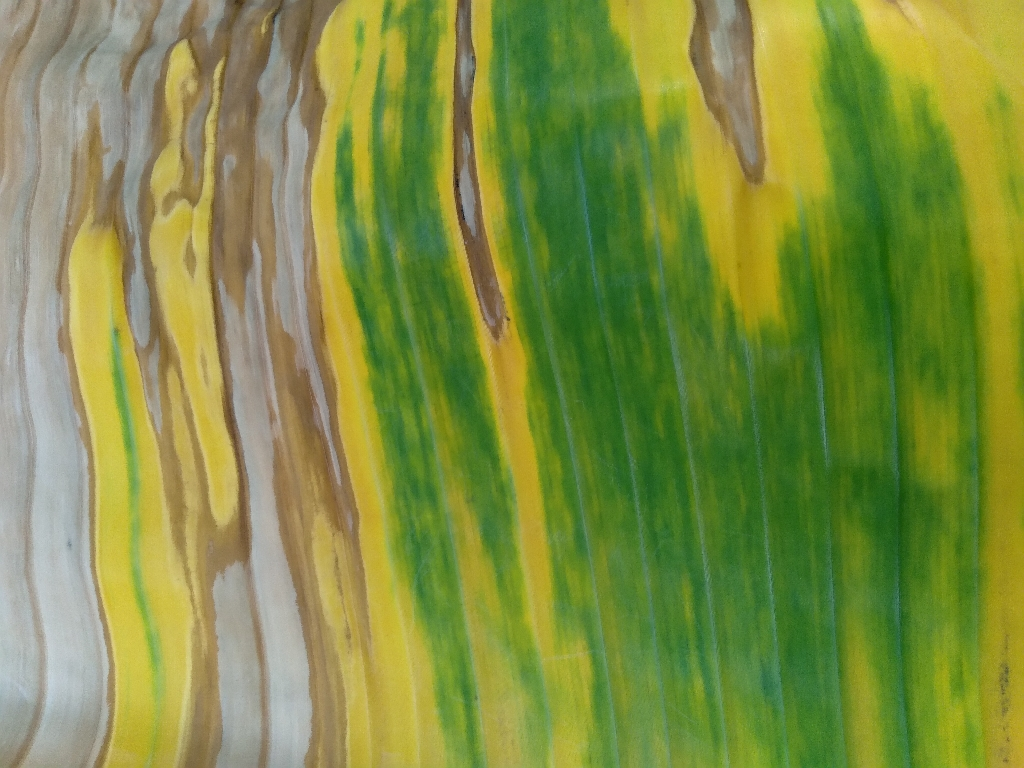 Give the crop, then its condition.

banana, fusarium wilt race 1
